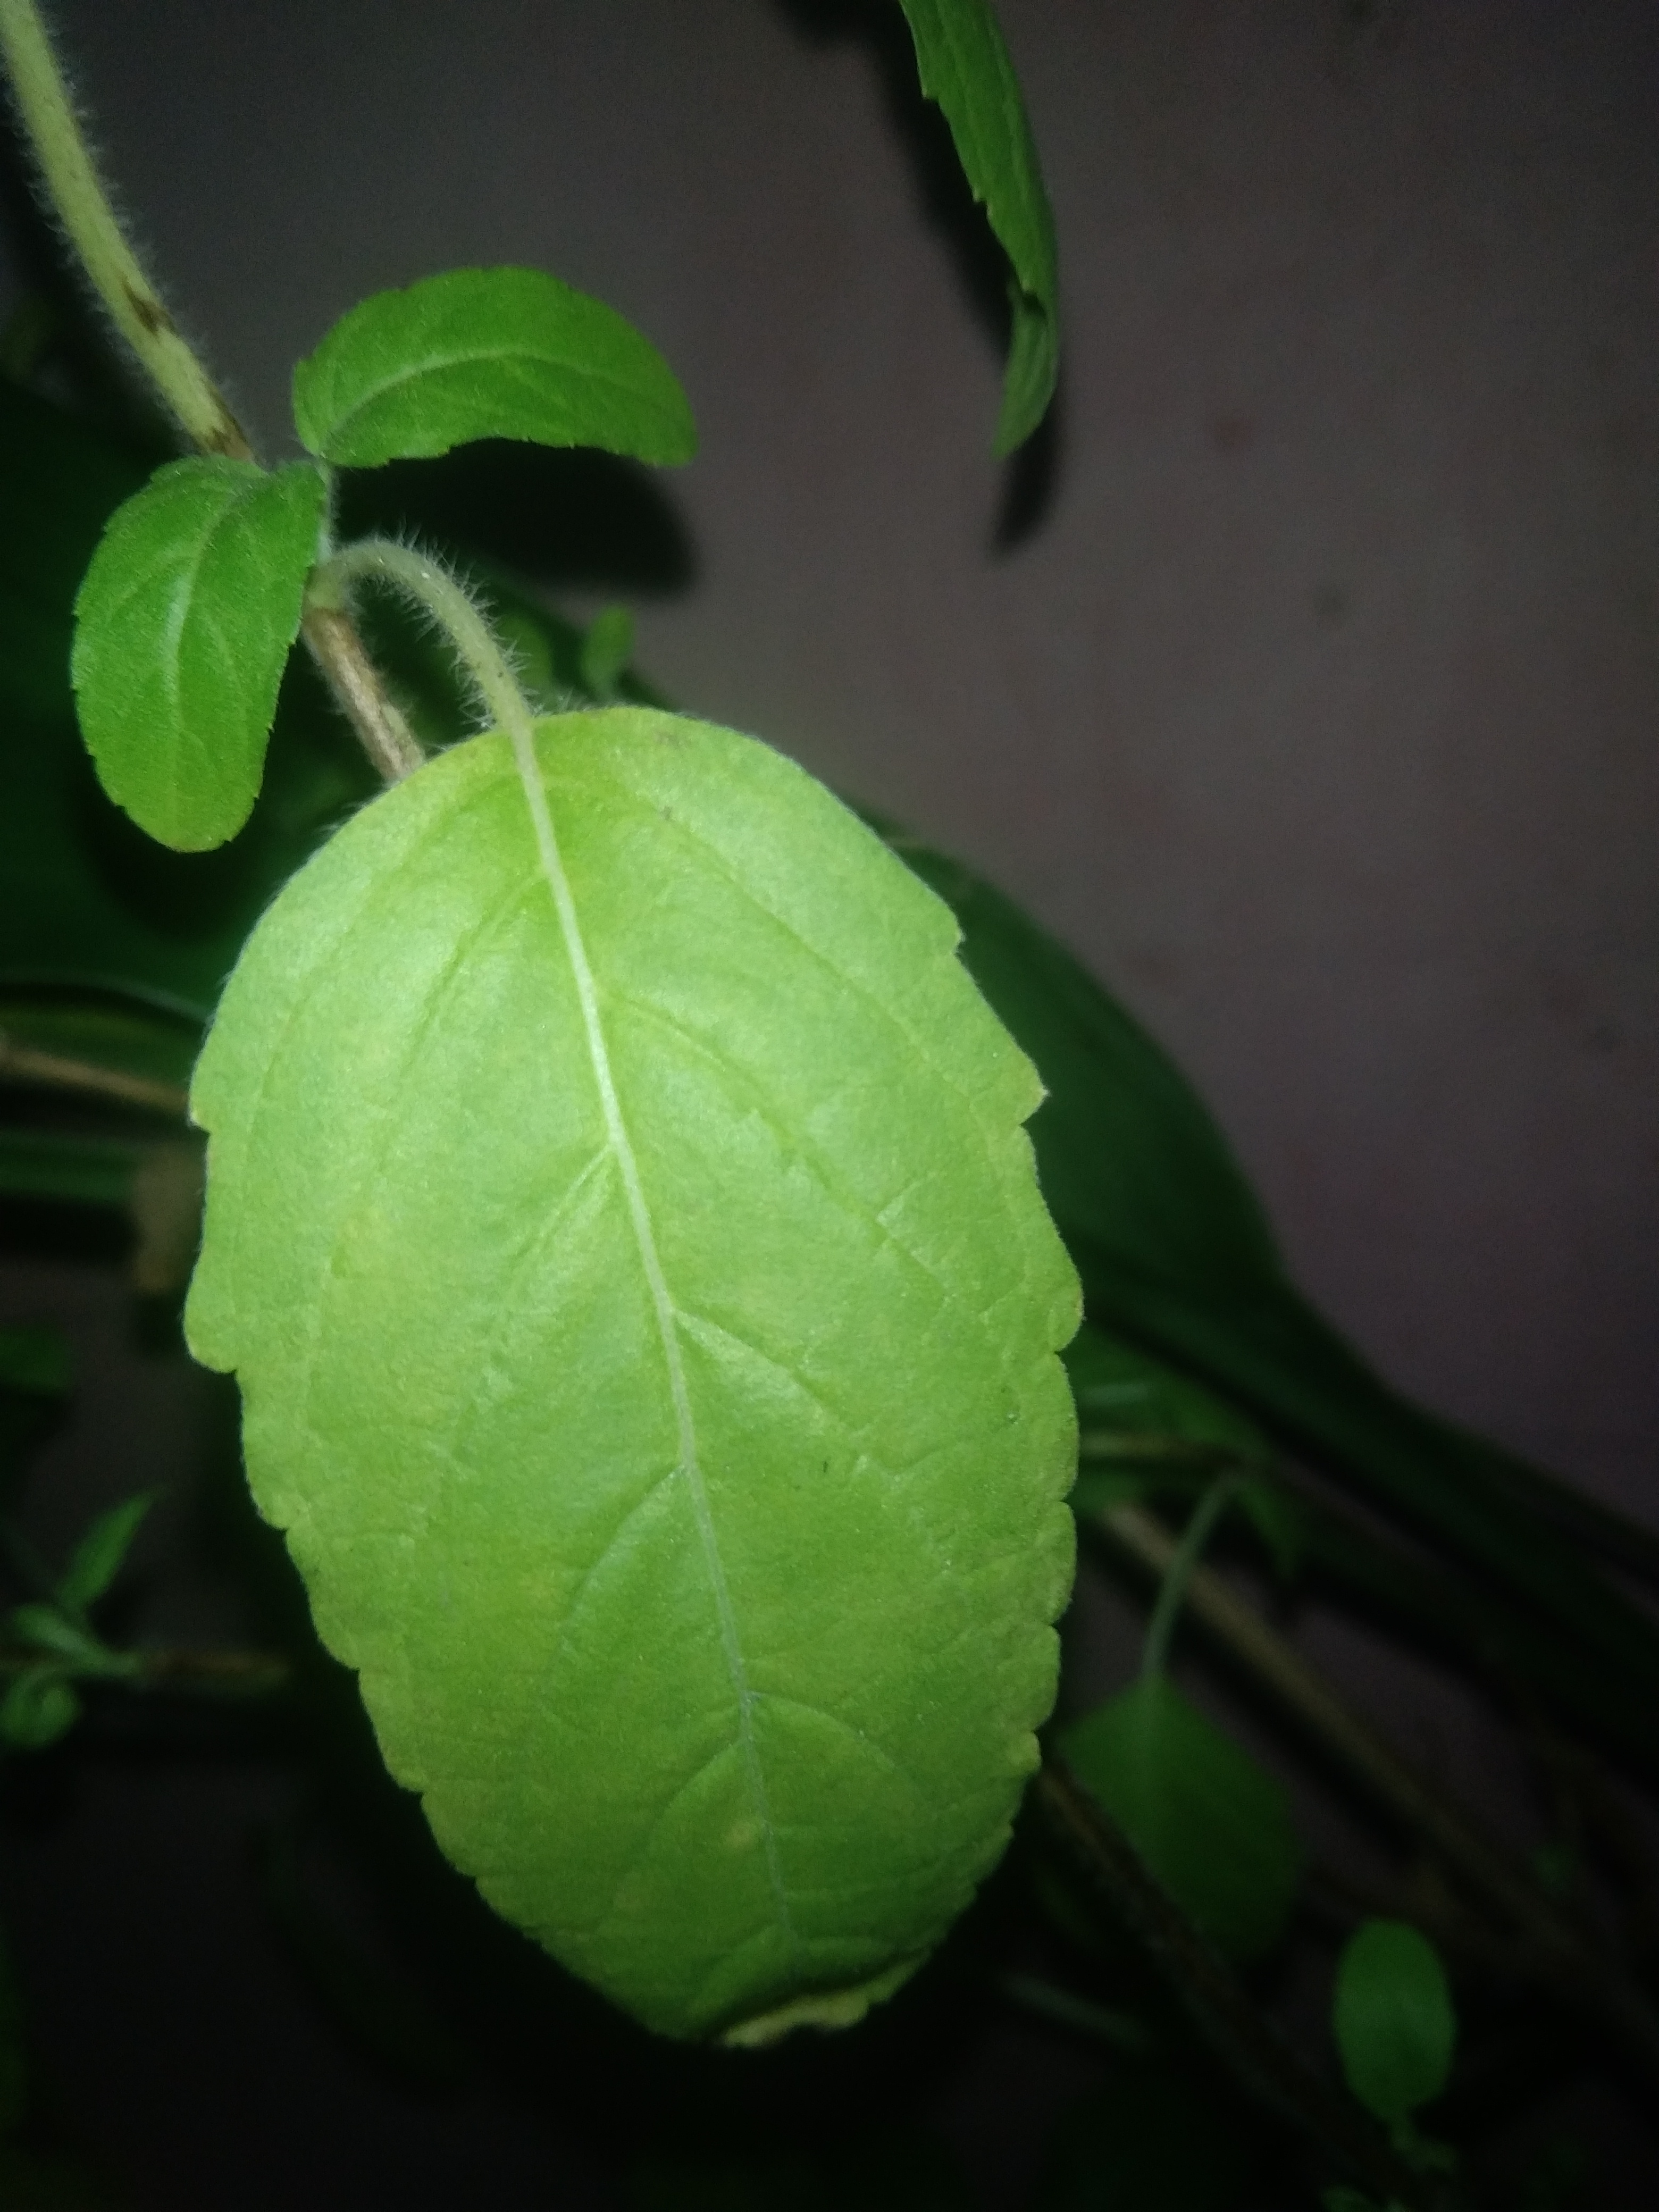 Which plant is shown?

tulshi
